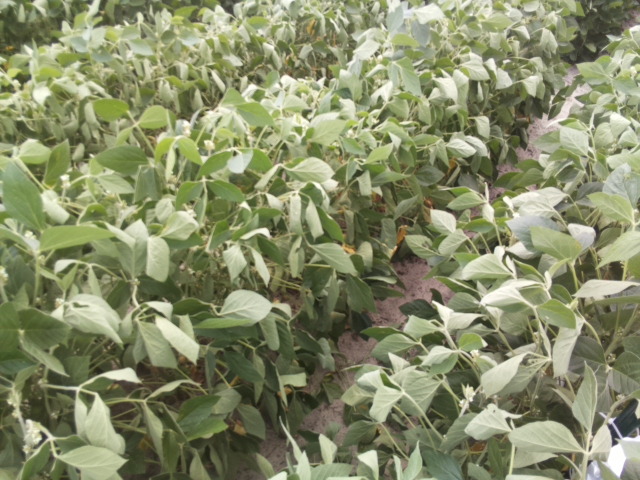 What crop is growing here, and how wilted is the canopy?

soybean, moderate turgor loss in upper canopy
